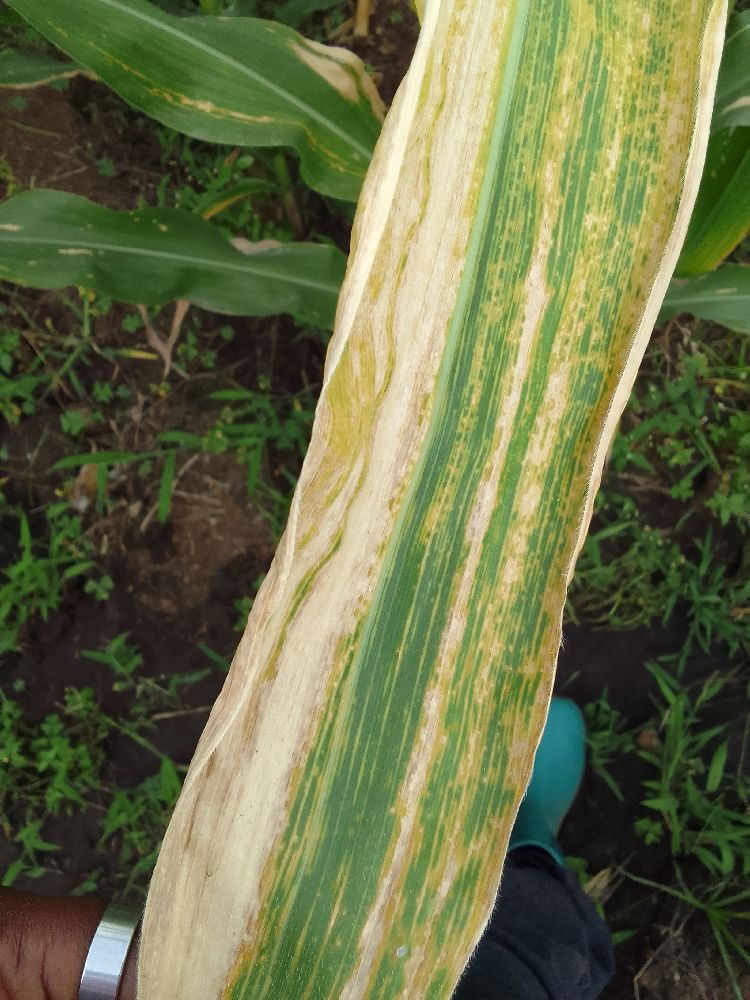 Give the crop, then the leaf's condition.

maize, maize lethal necrosis
